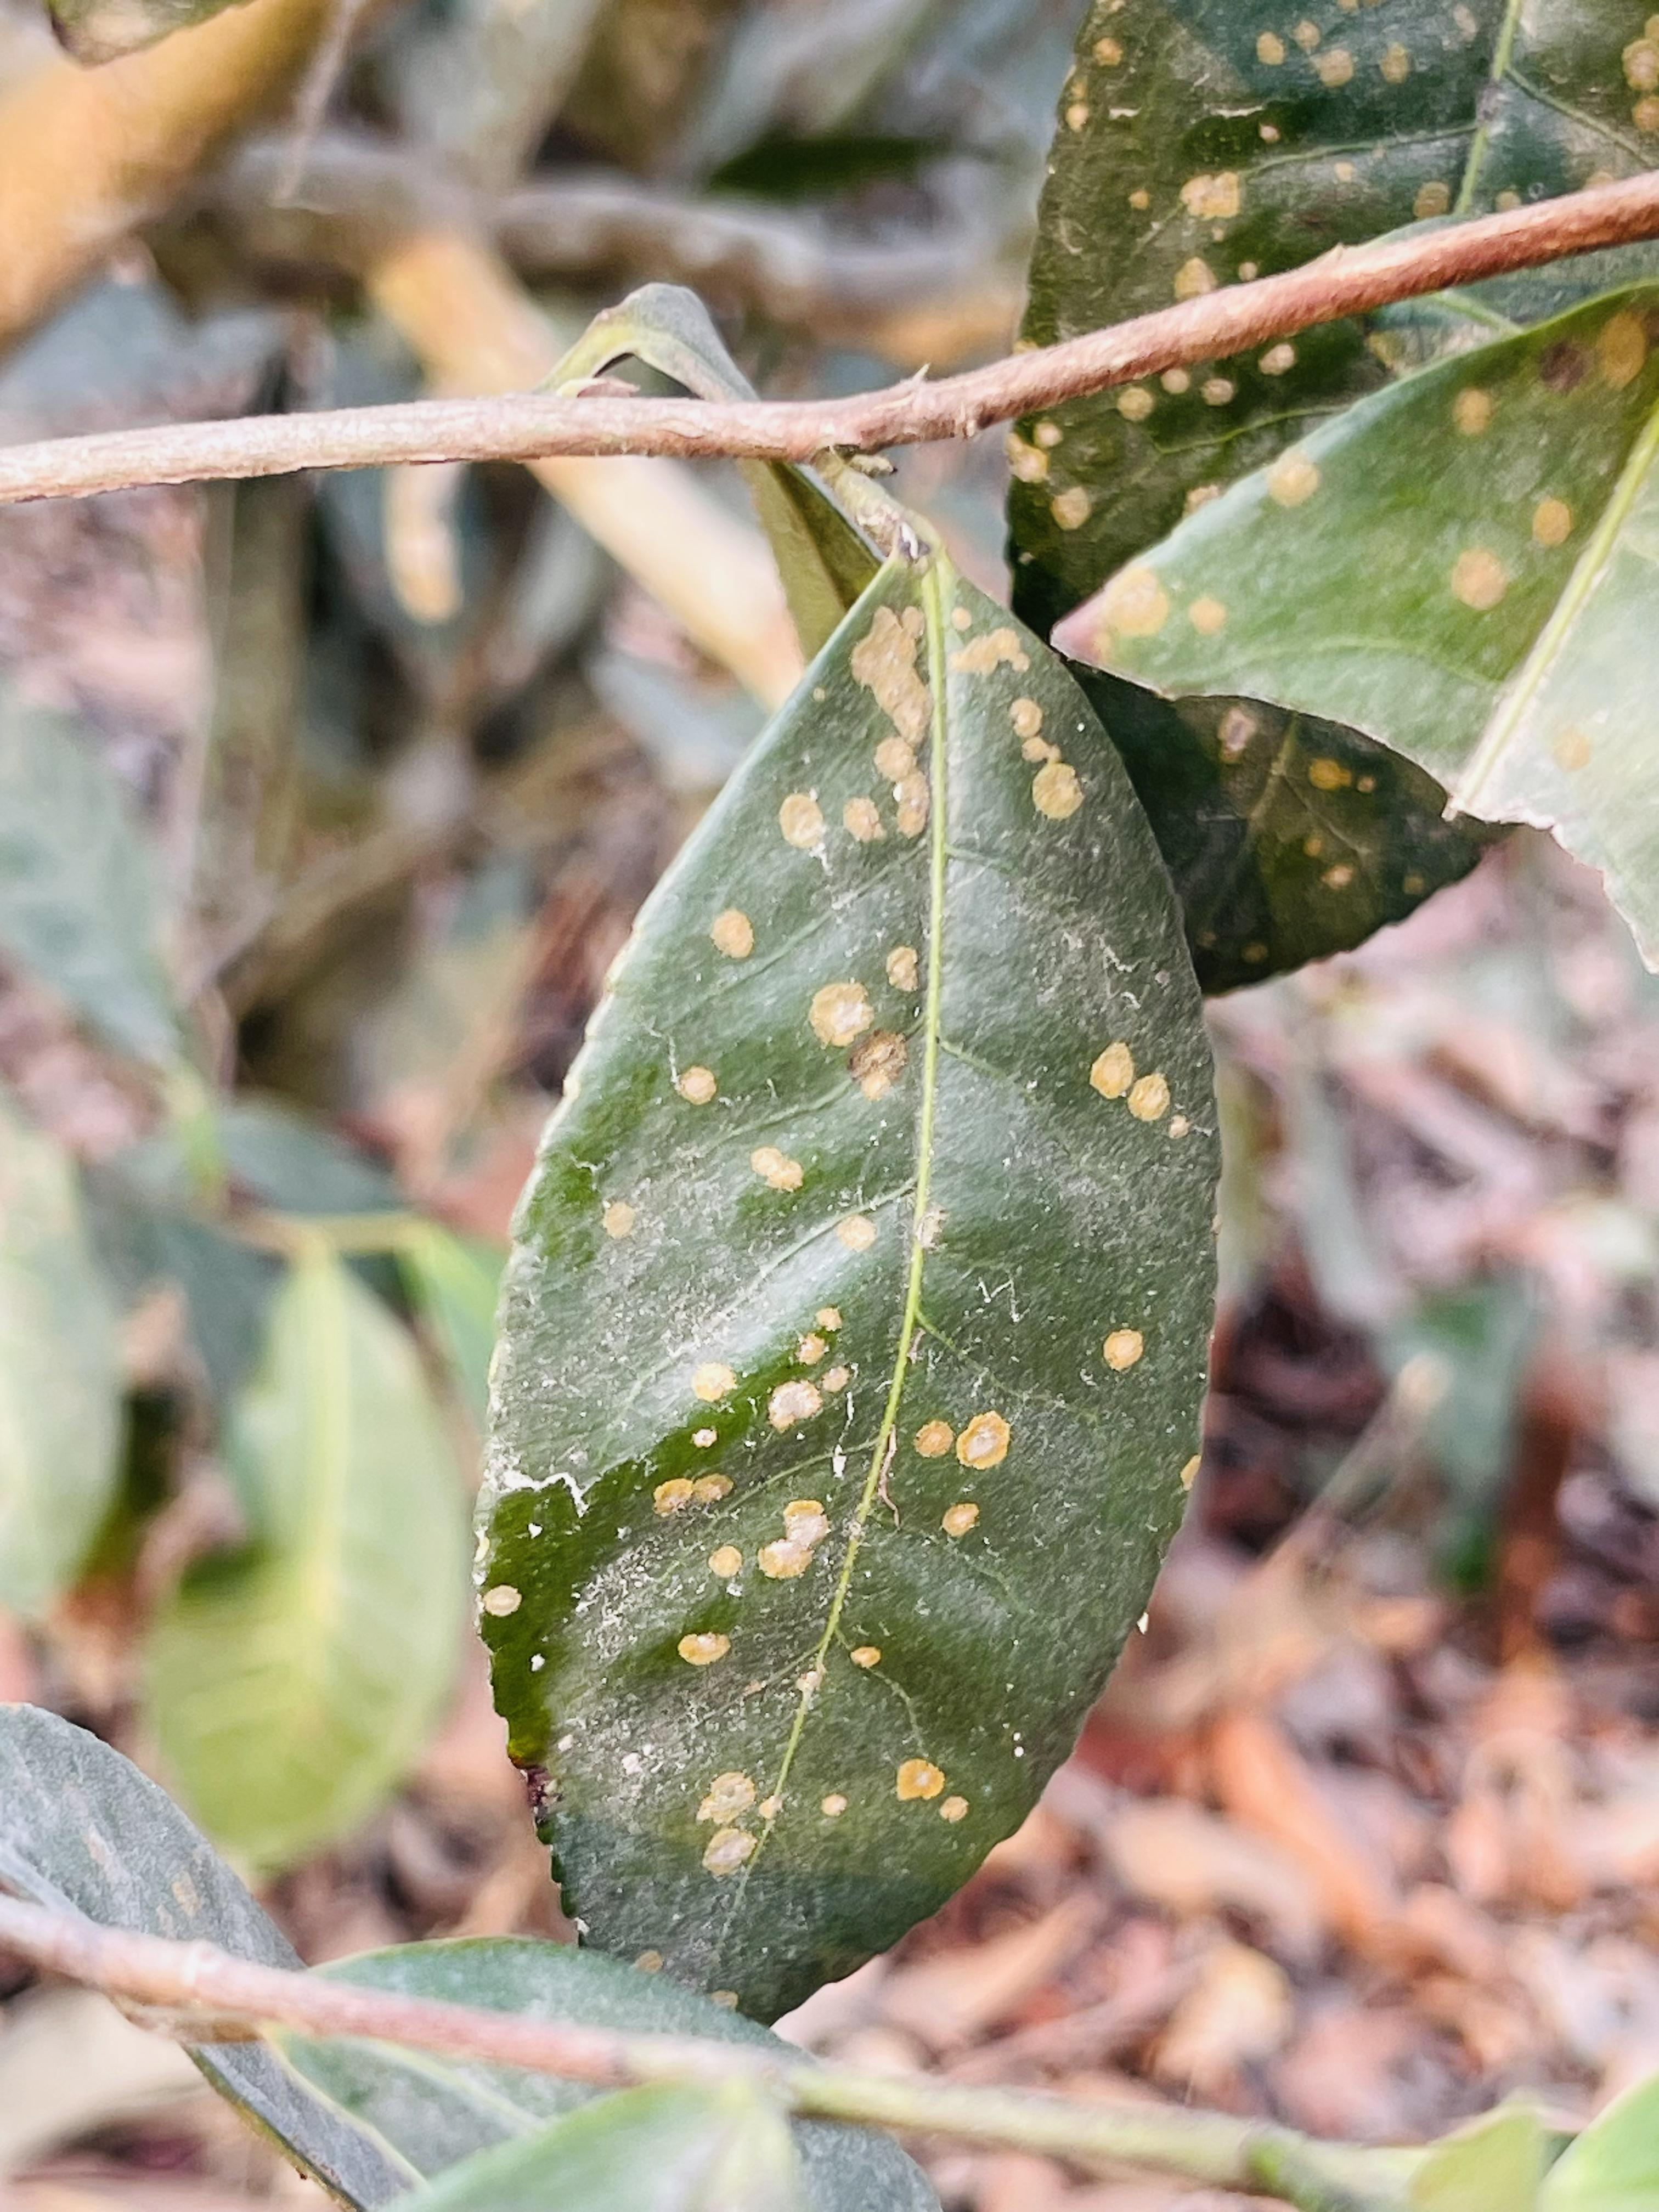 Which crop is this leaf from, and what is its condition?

tea, red rust
